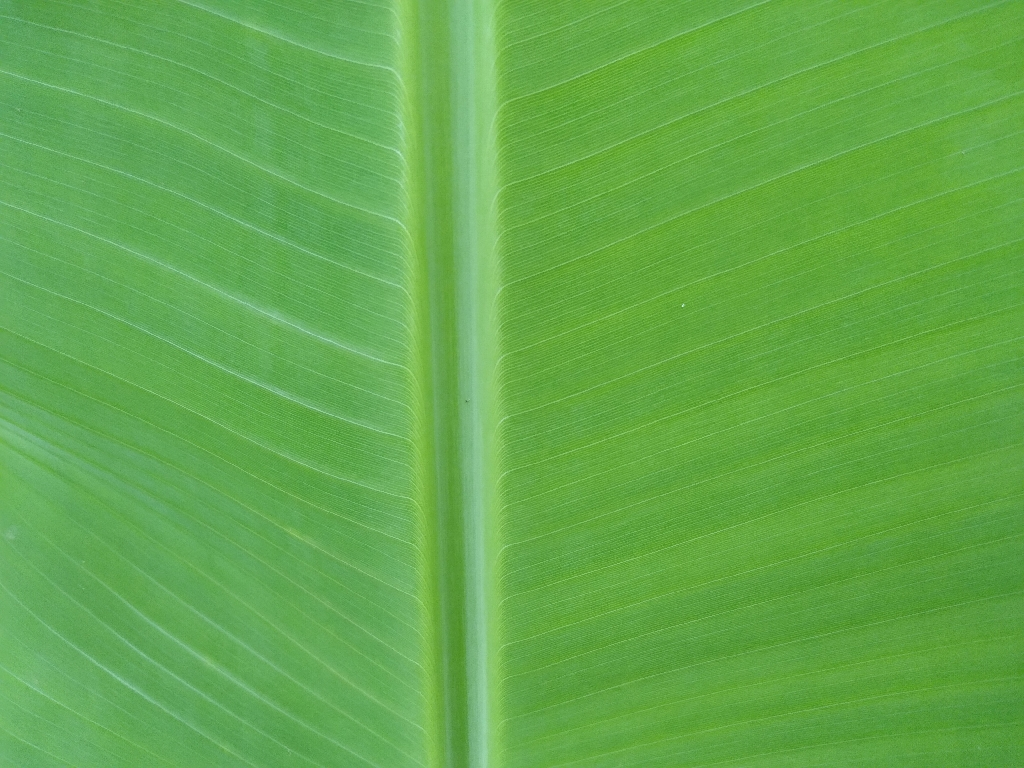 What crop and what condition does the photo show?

banana, healthy
